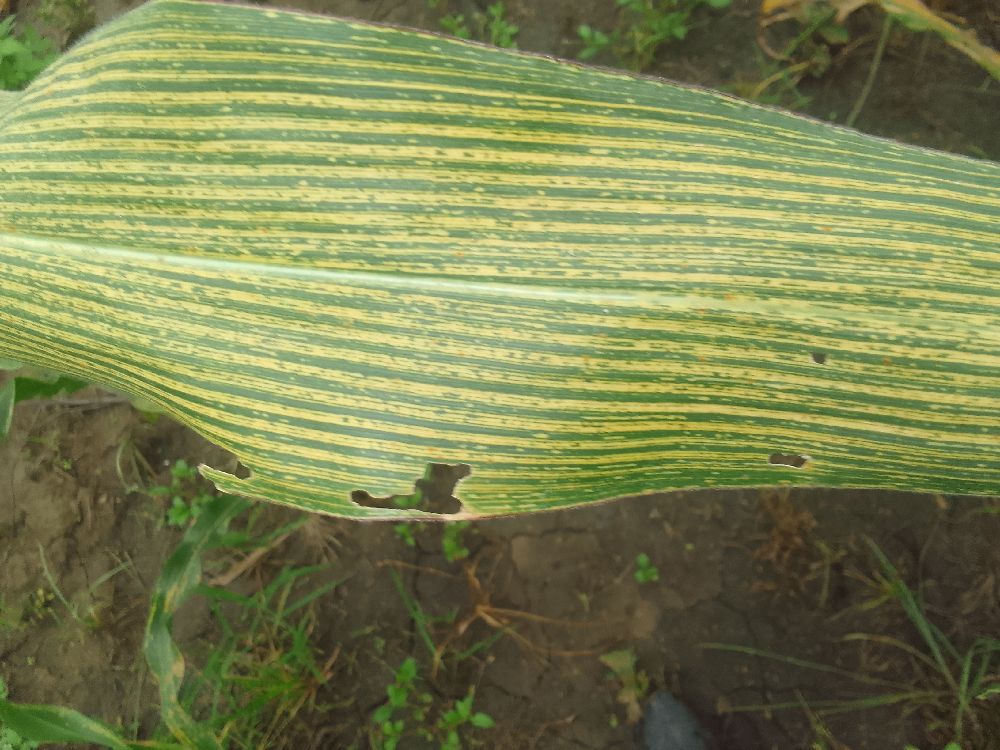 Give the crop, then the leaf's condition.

maize, maize streak virus
